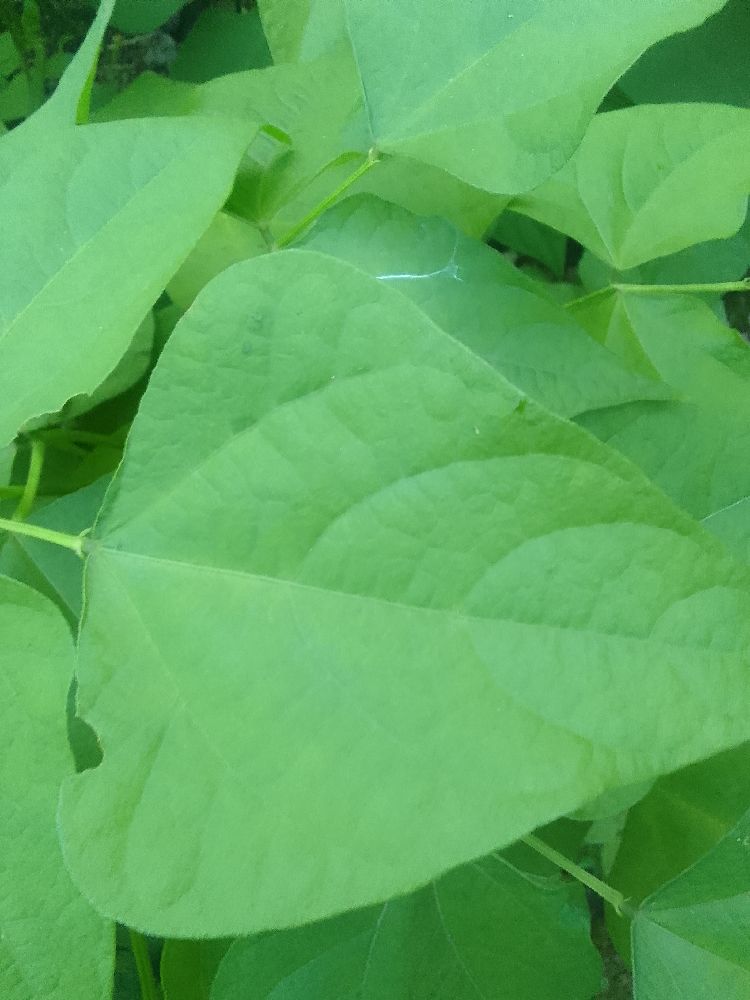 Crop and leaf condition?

common bean, healthy
